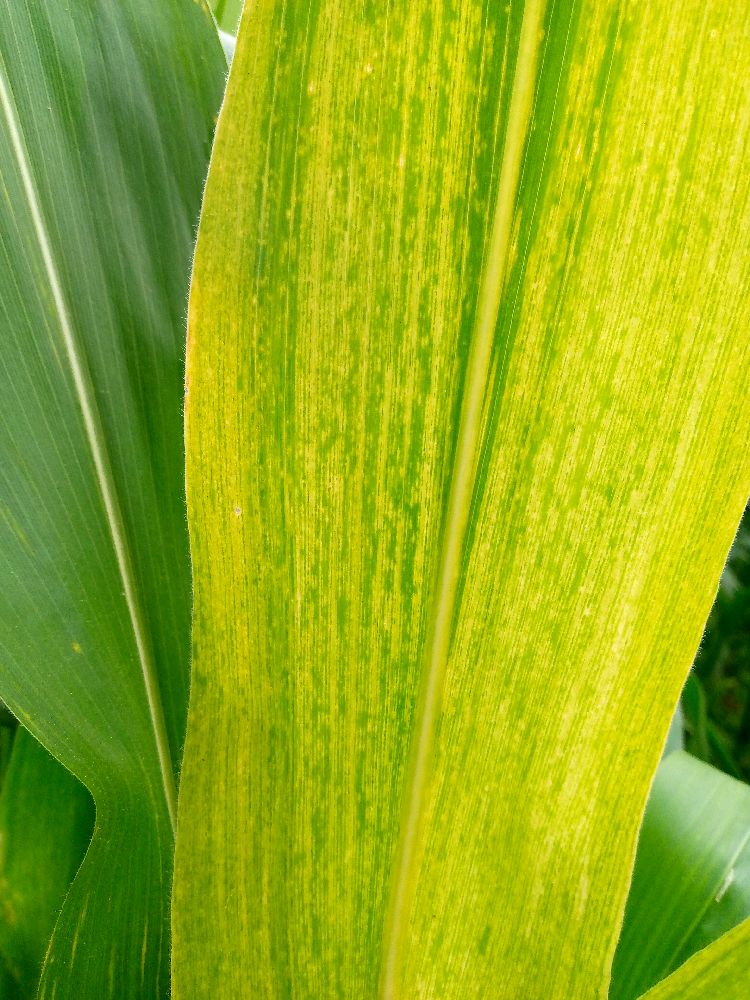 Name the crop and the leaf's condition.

maize, maize lethal necrosis
